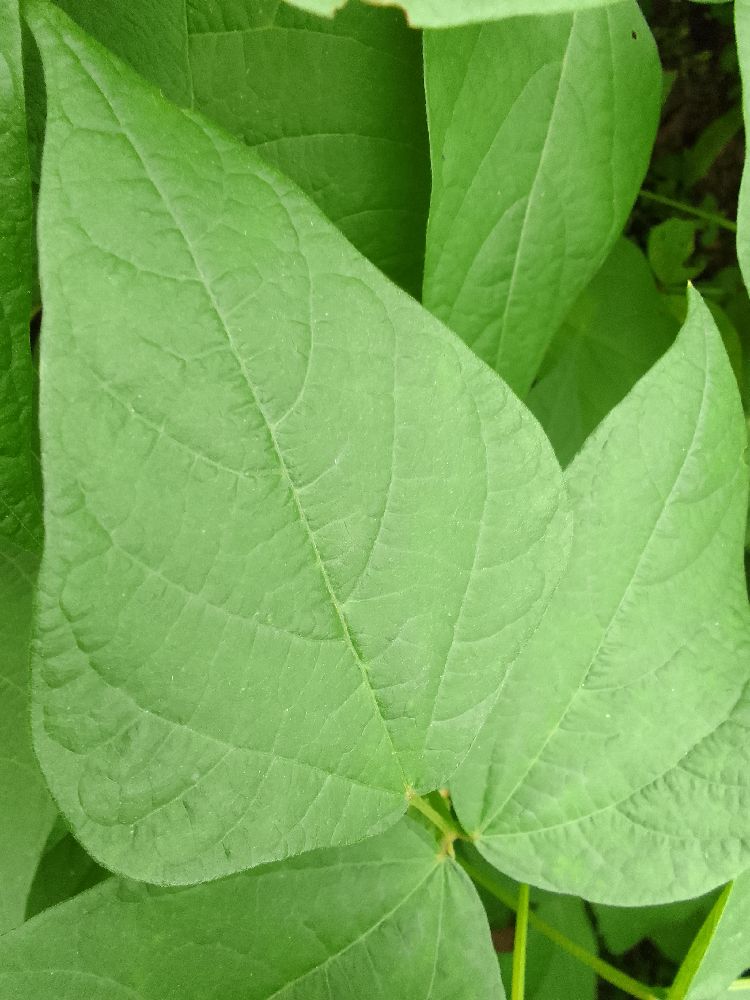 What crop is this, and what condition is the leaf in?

common bean, healthy
